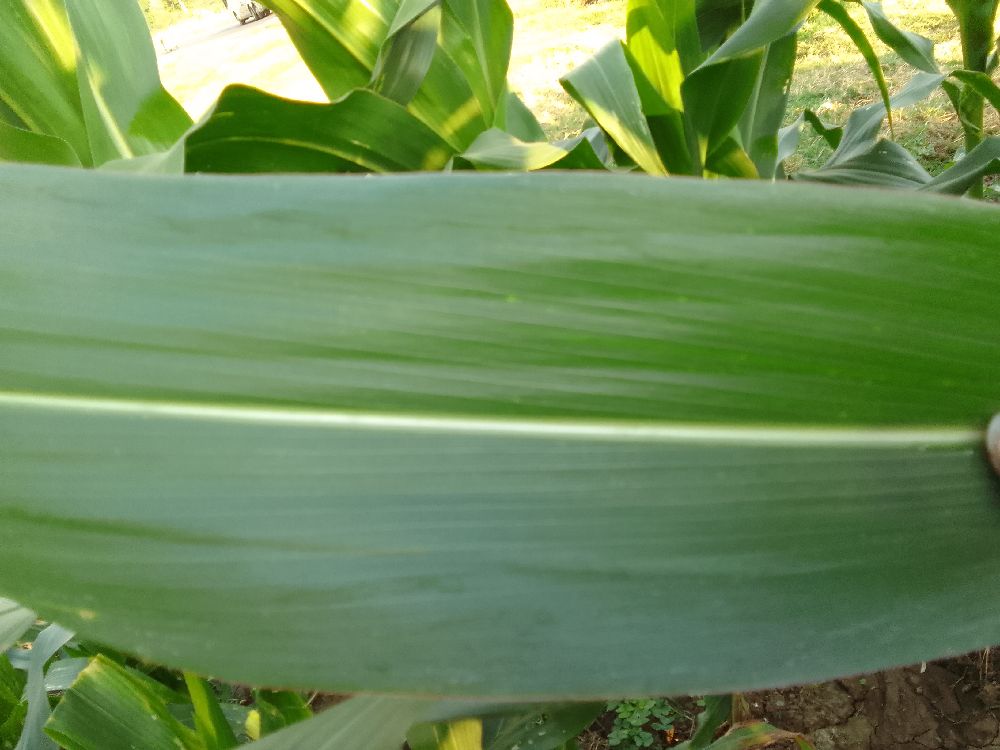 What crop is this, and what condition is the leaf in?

maize, healthy
